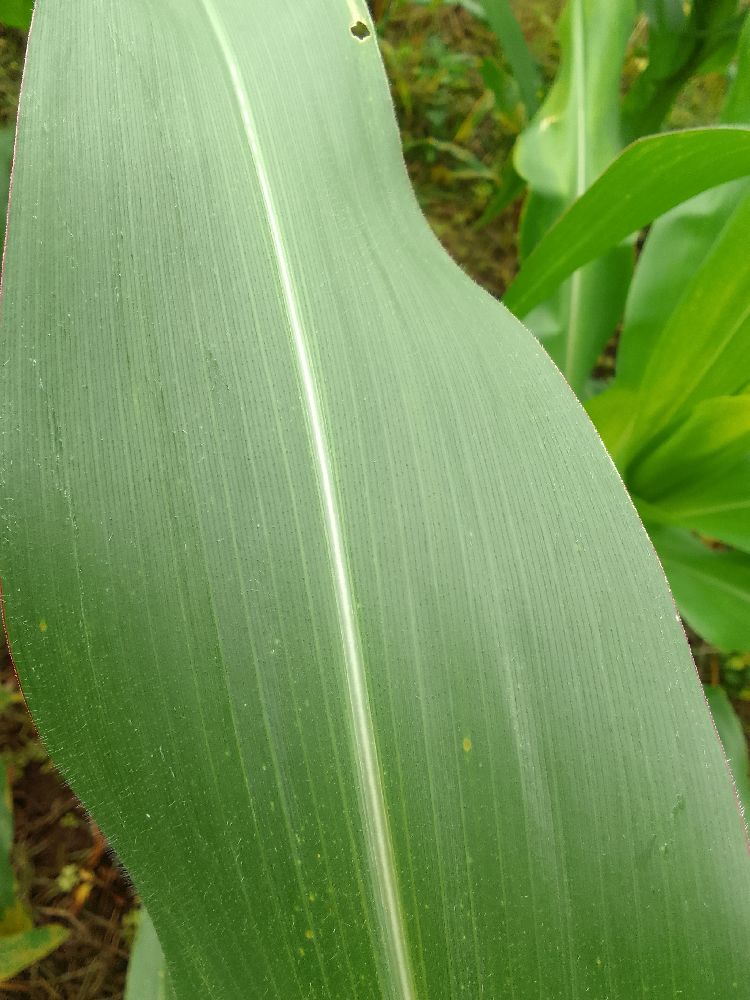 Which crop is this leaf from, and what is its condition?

maize, healthy
